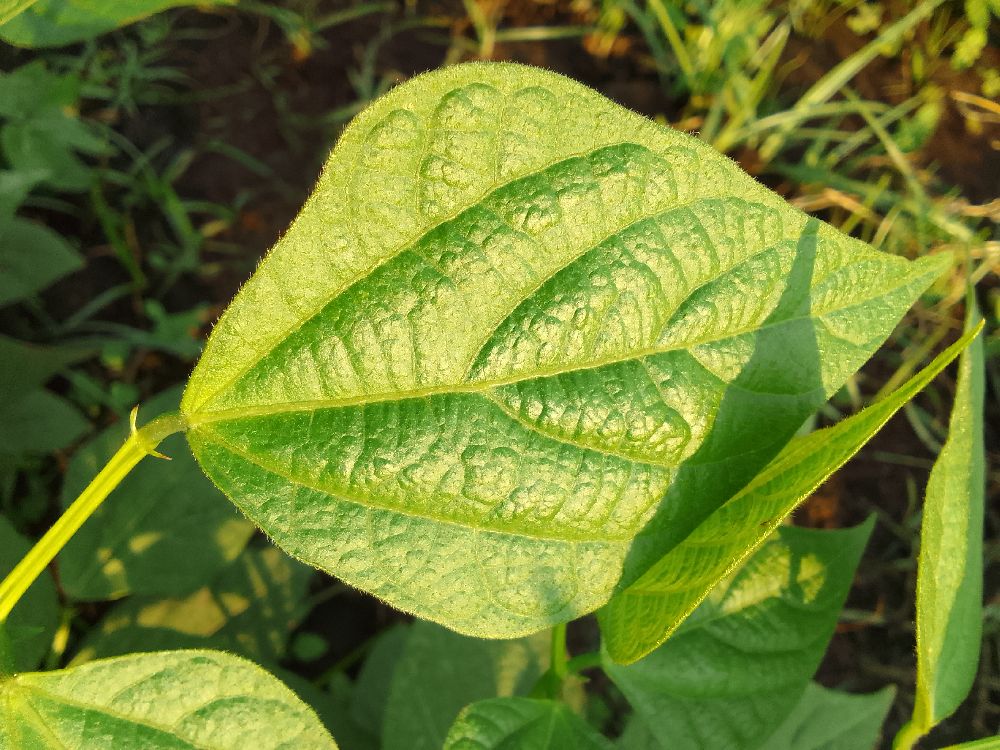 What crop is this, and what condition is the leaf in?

common bean, healthy
